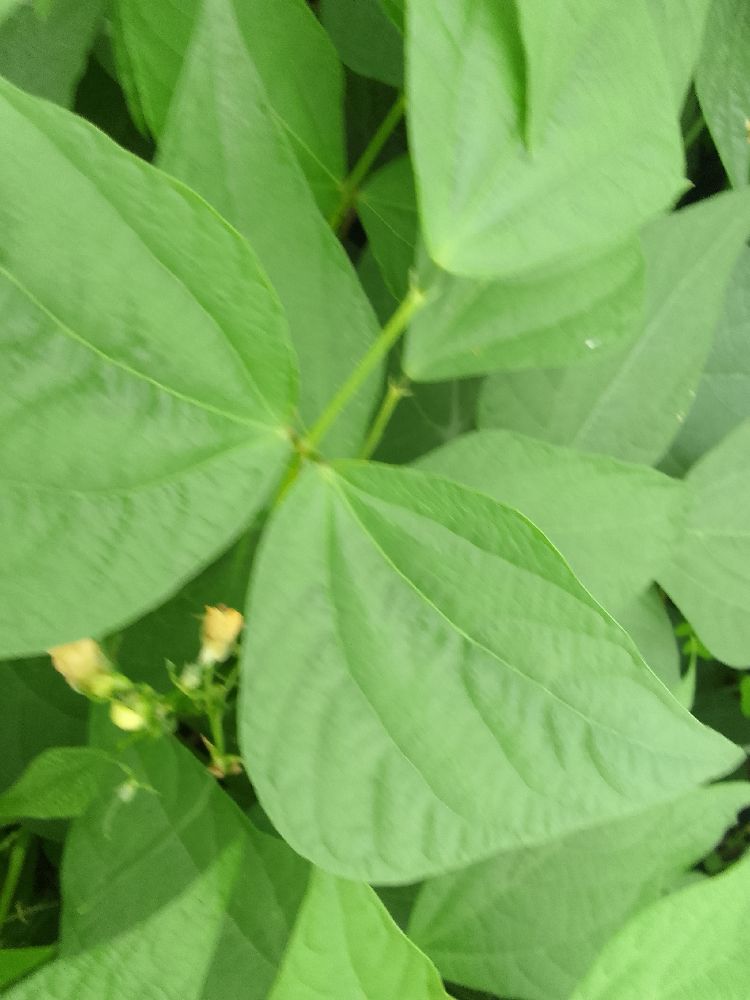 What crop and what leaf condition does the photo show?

common bean, healthy
